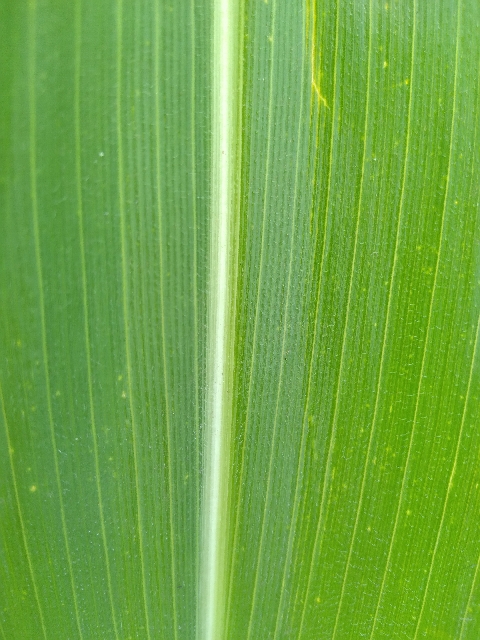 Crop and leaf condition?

maize, healthy
